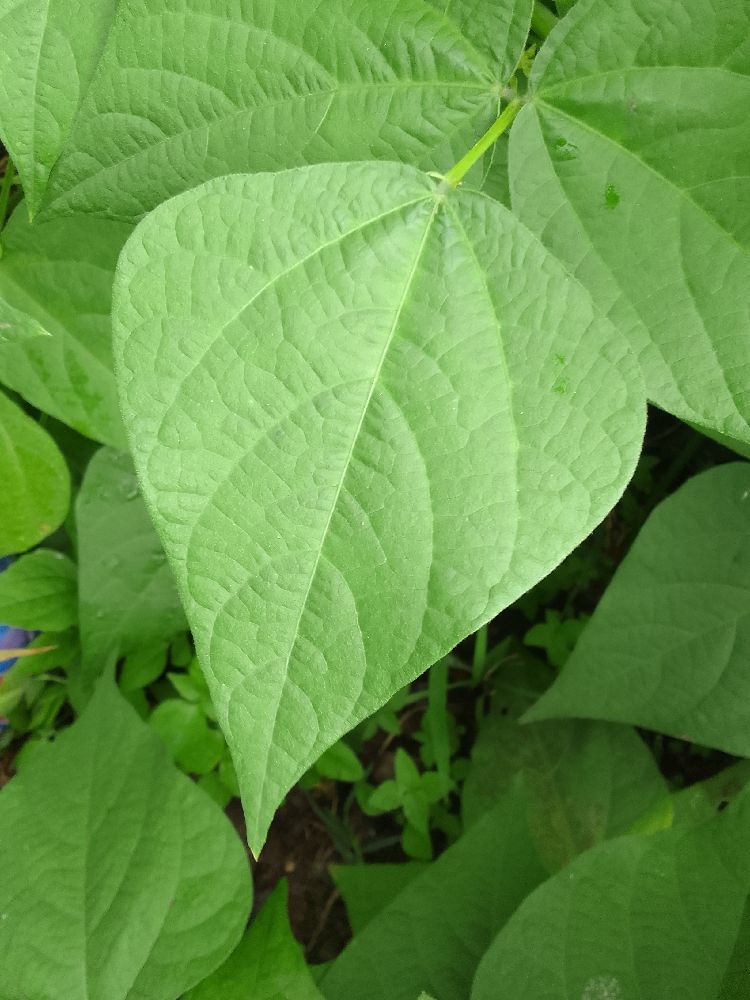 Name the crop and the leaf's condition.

common bean, healthy
